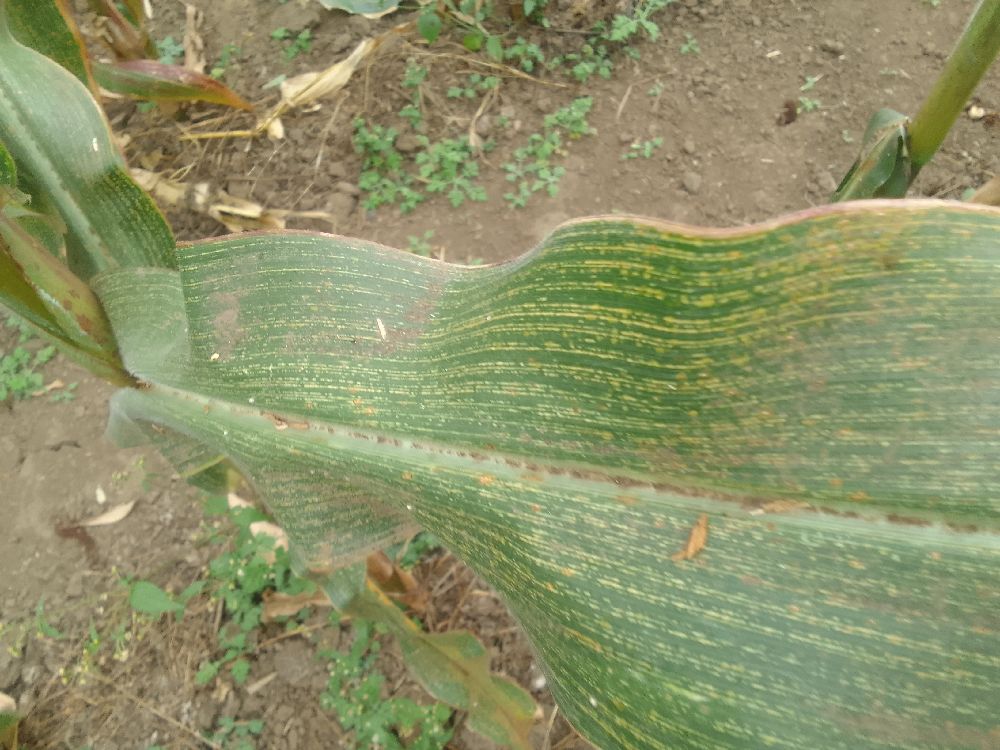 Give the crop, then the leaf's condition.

maize, maize streak virus
